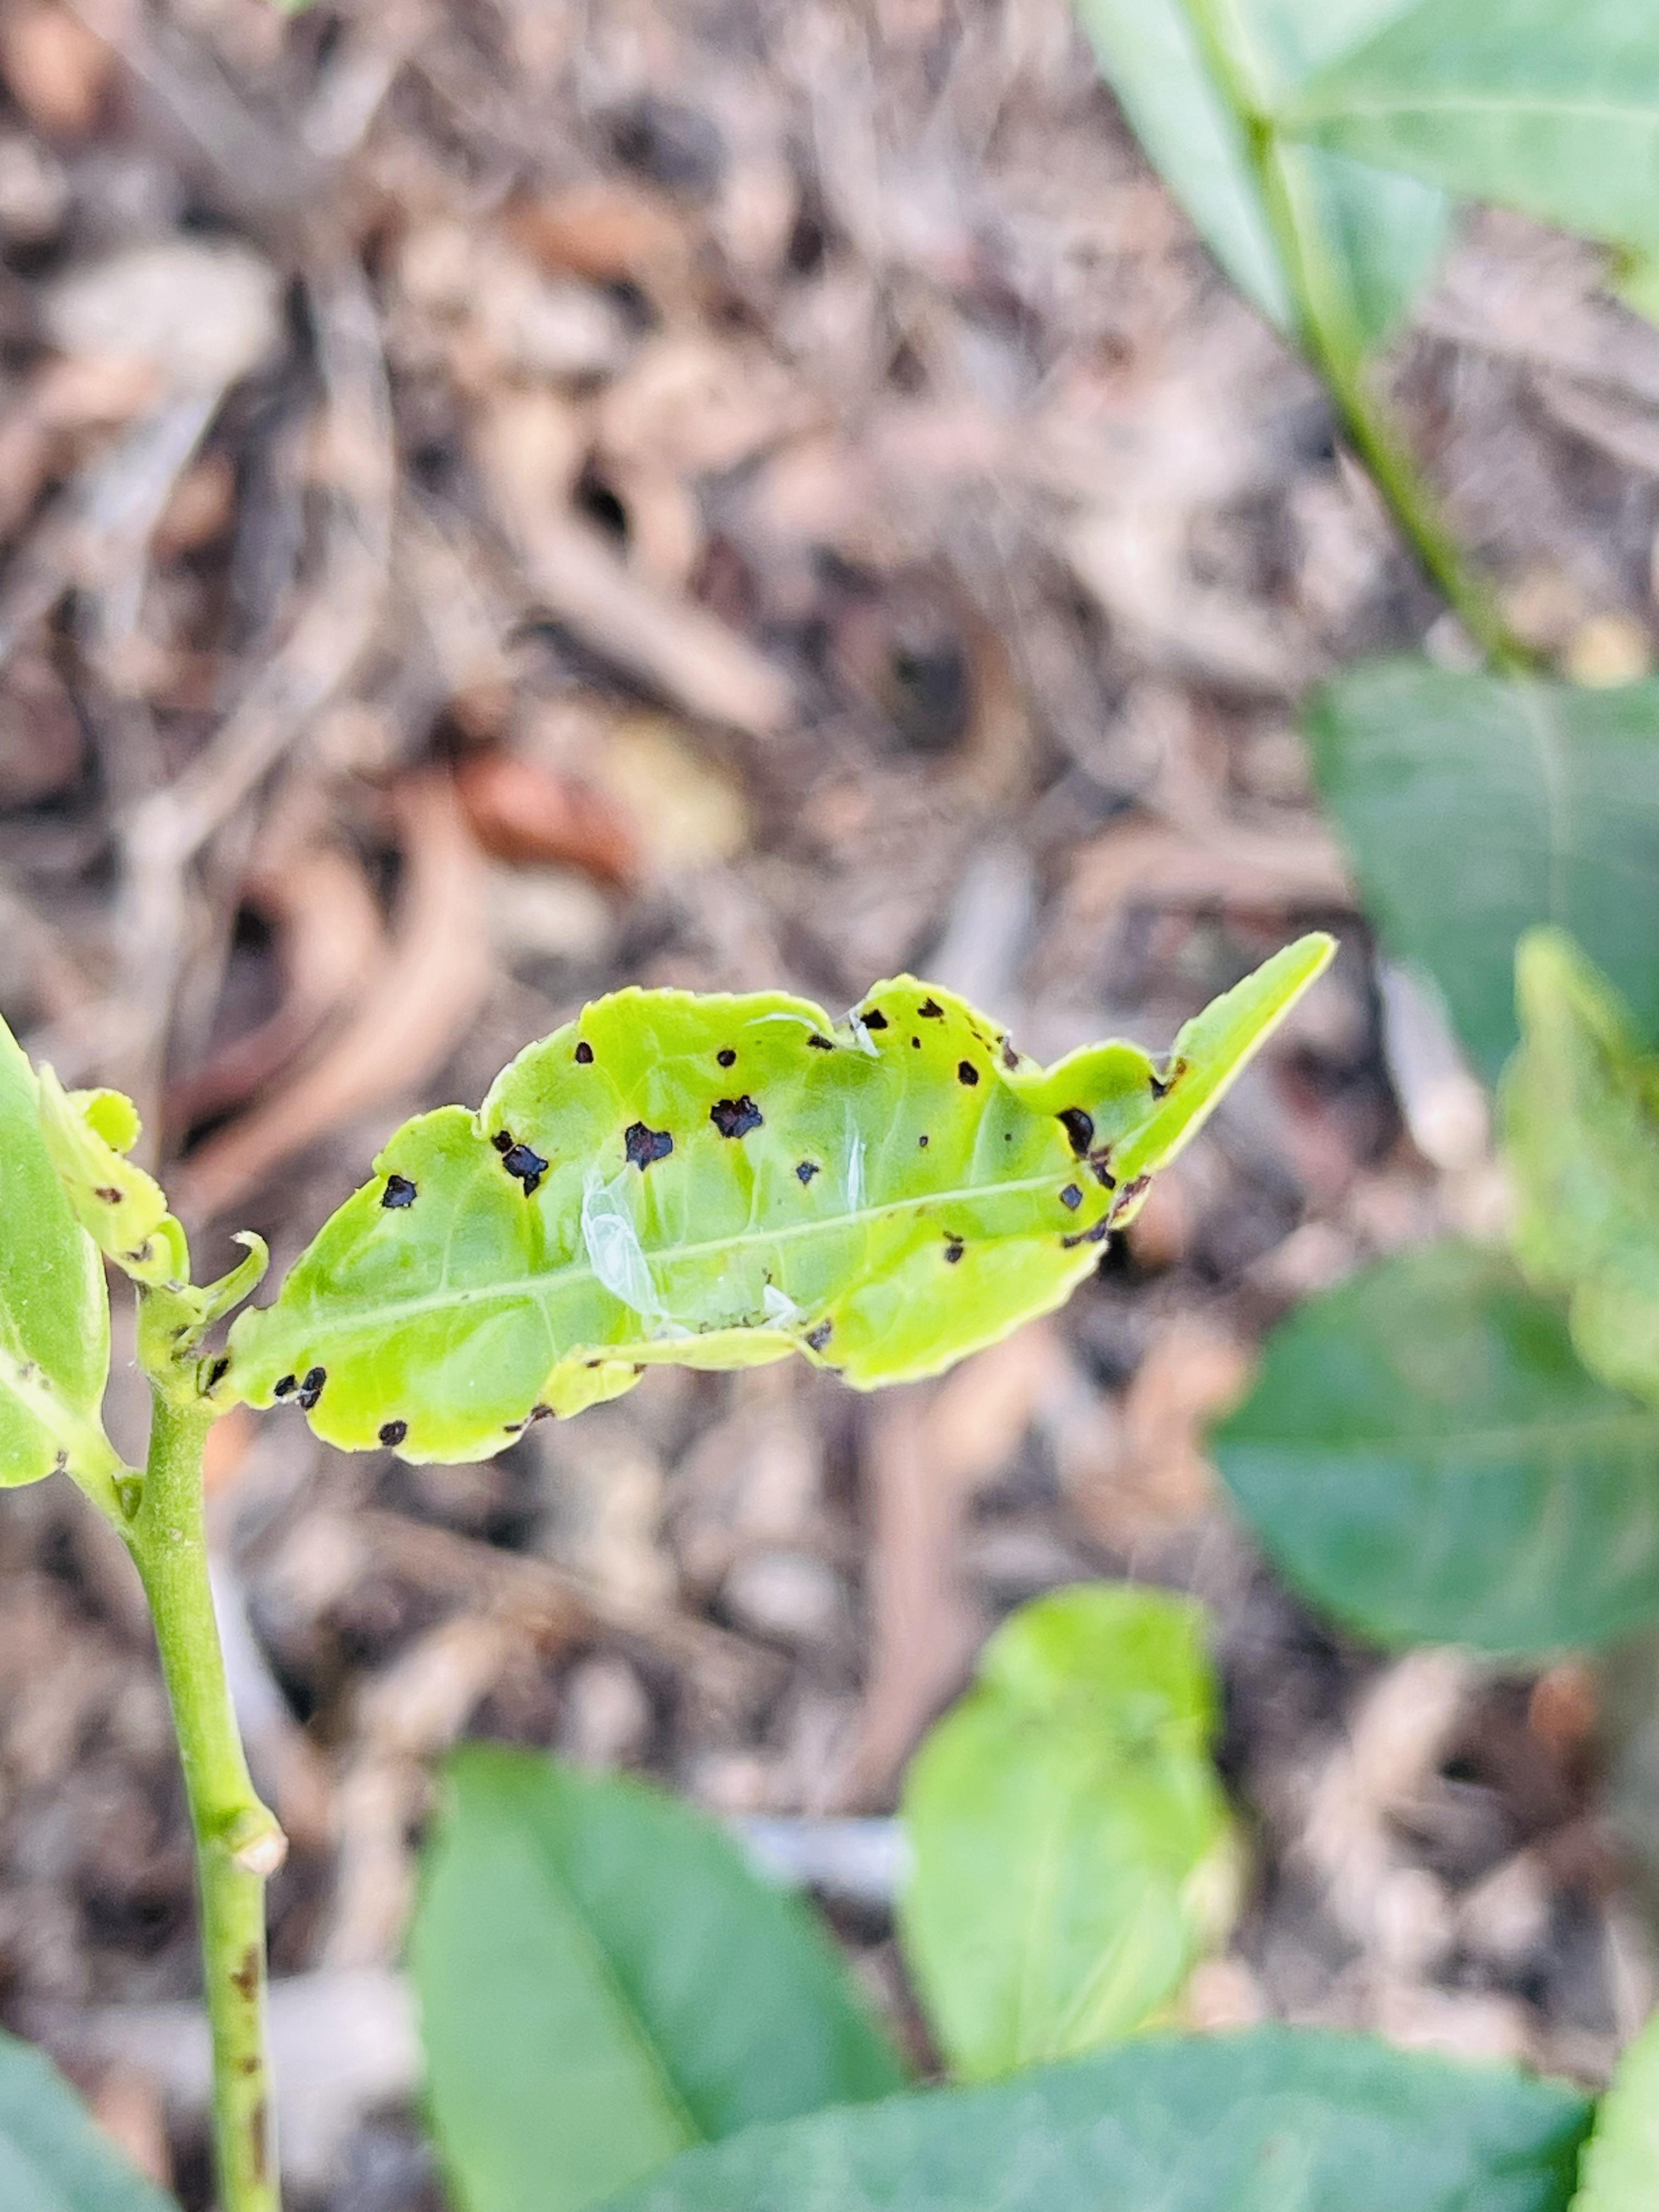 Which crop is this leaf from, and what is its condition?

tea, helopeltis
